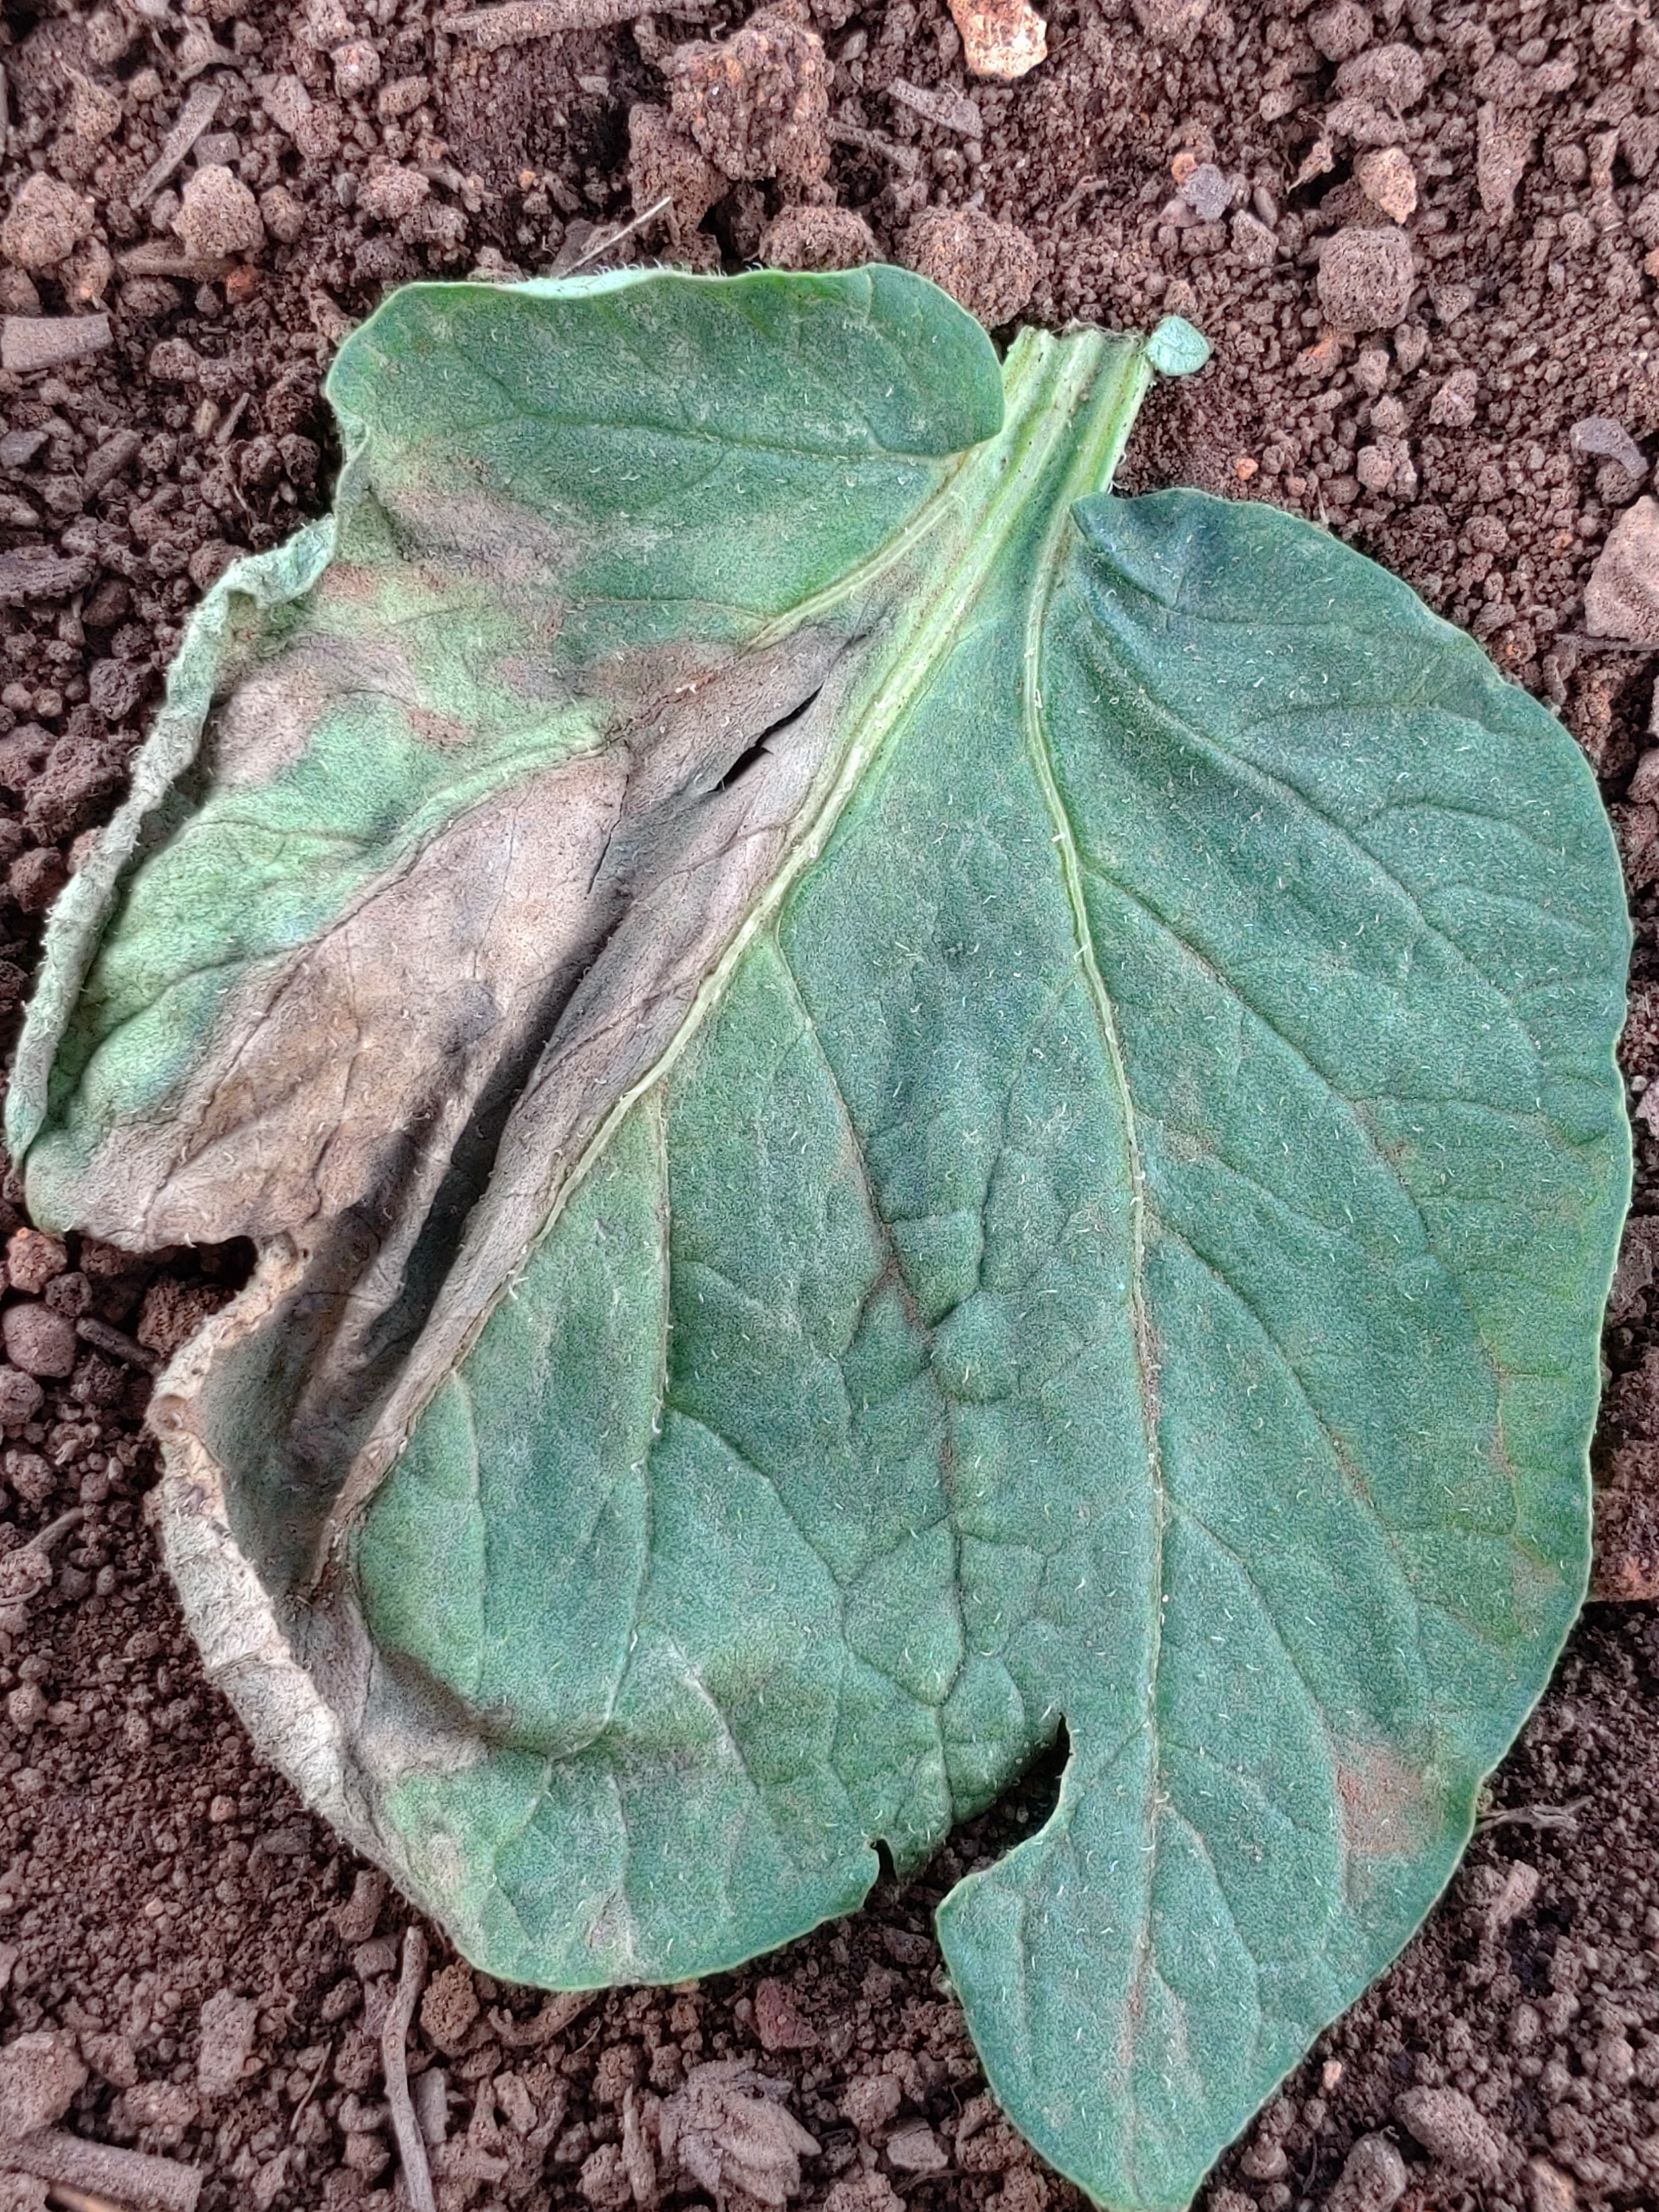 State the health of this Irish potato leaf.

early blight
